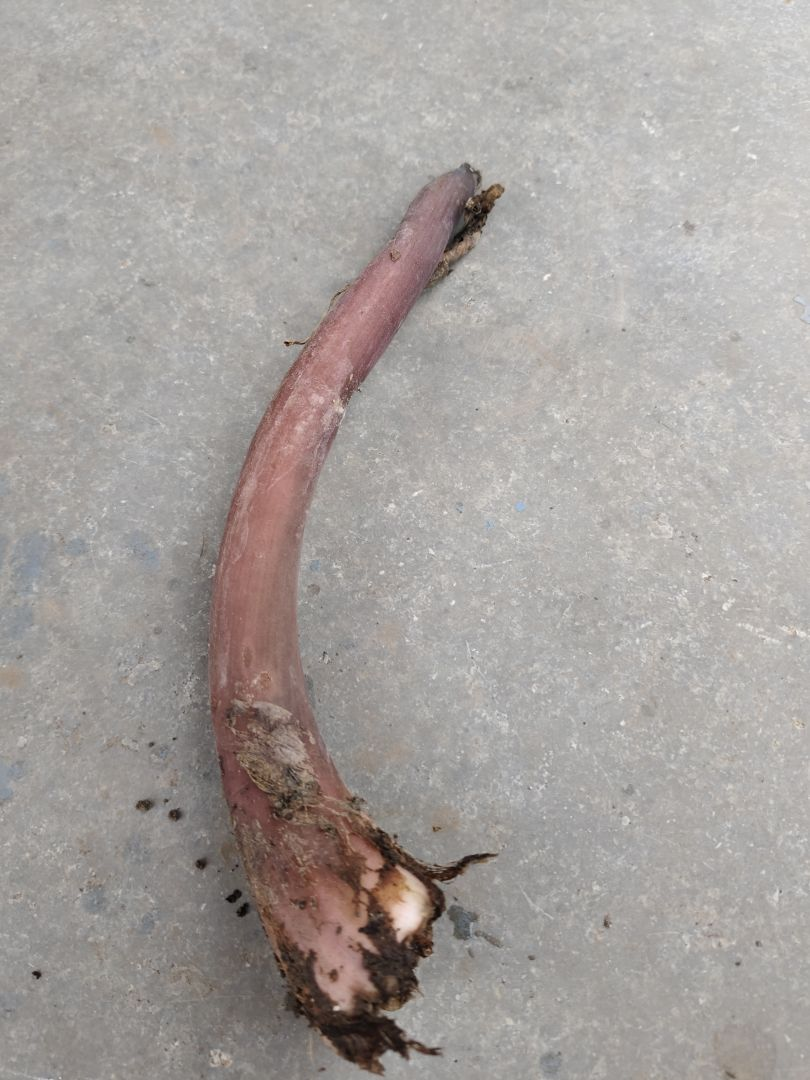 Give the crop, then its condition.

taro, root rot
